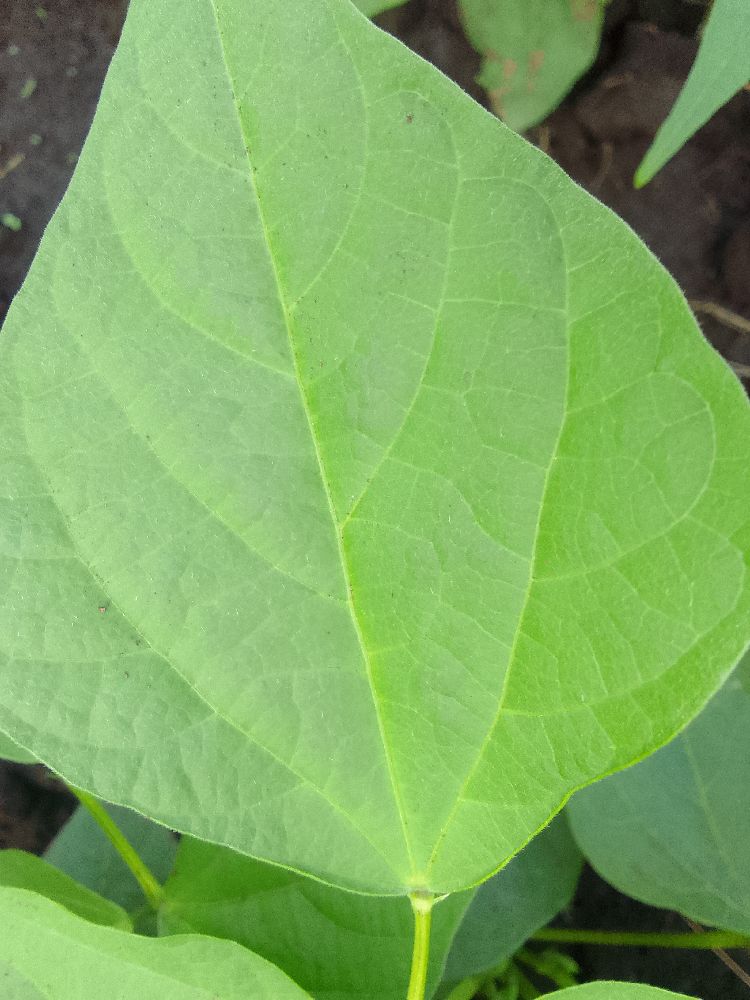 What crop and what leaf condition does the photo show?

common bean, healthy
